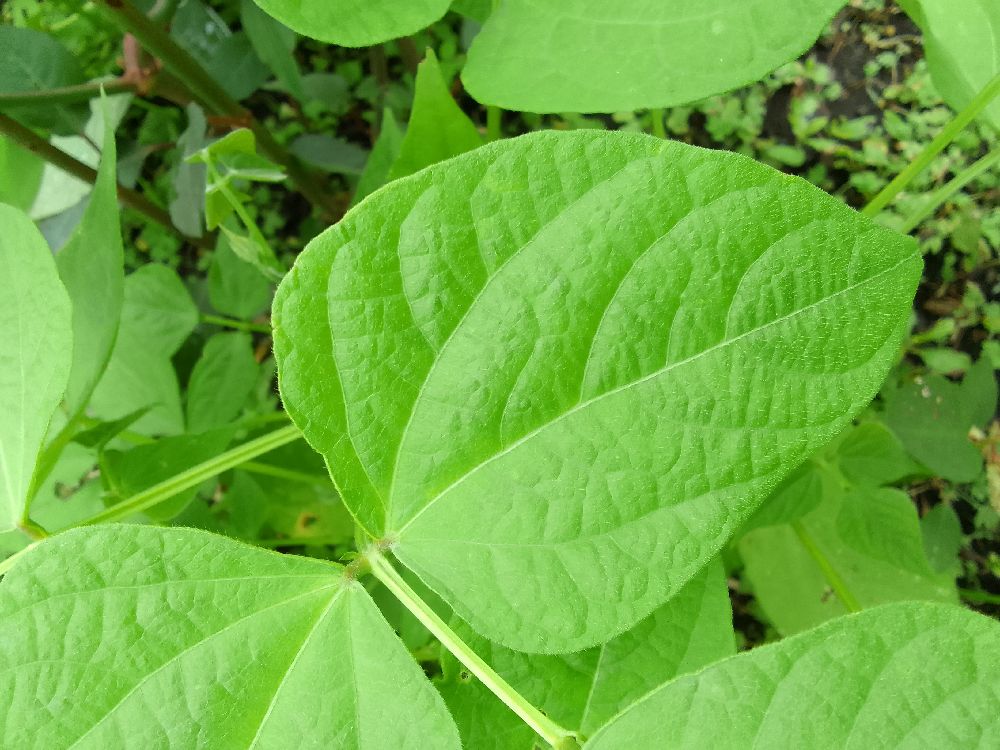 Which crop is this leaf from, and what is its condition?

common bean, healthy
